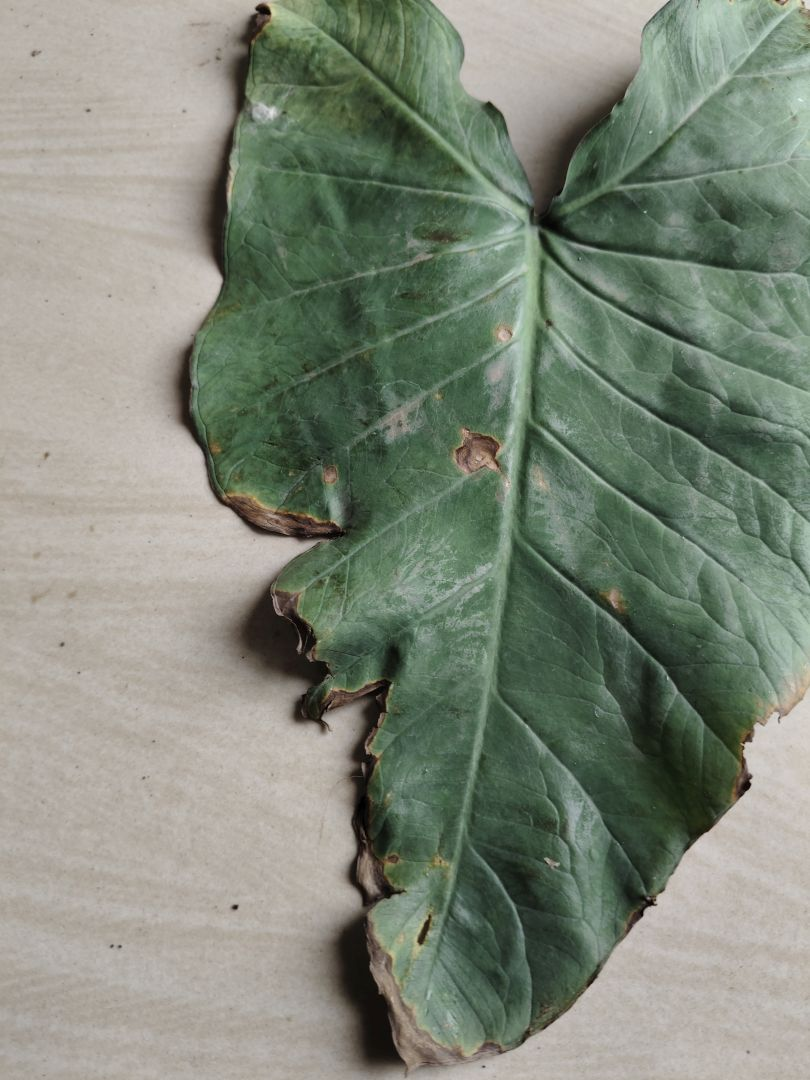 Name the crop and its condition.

taro, leaf blight
